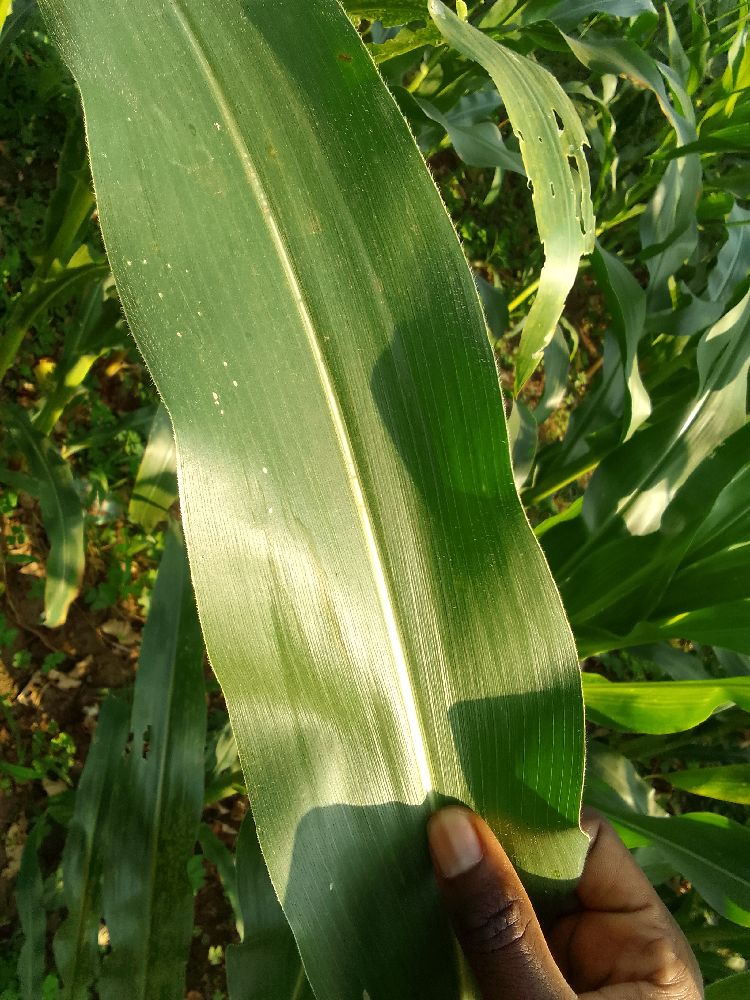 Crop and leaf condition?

maize, healthy
